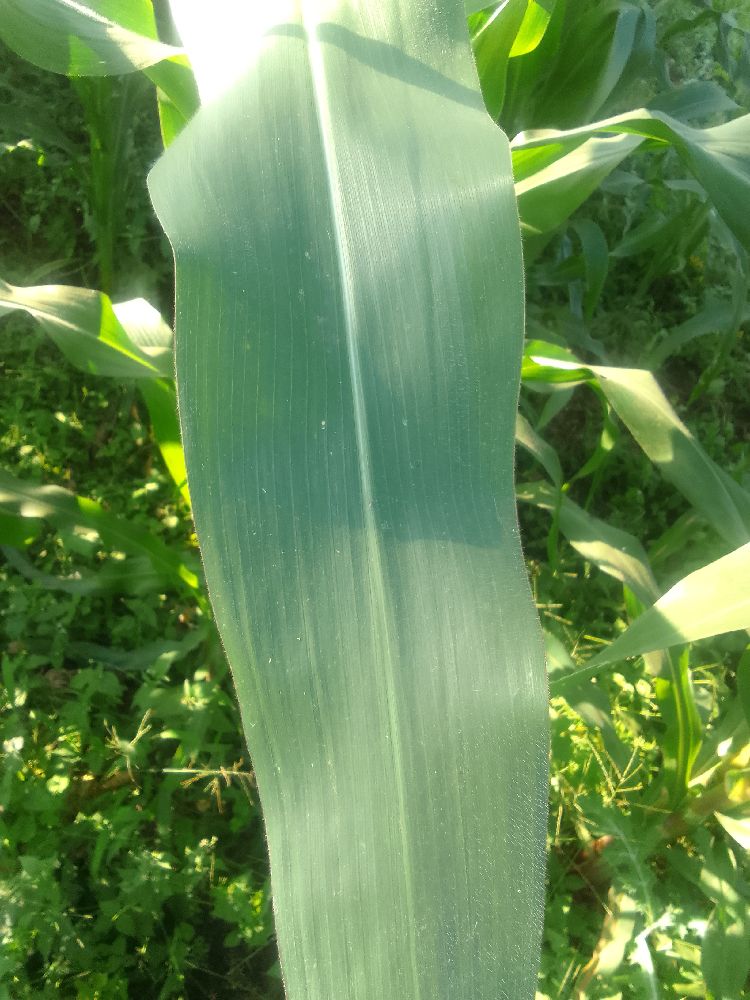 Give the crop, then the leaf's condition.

maize, healthy
